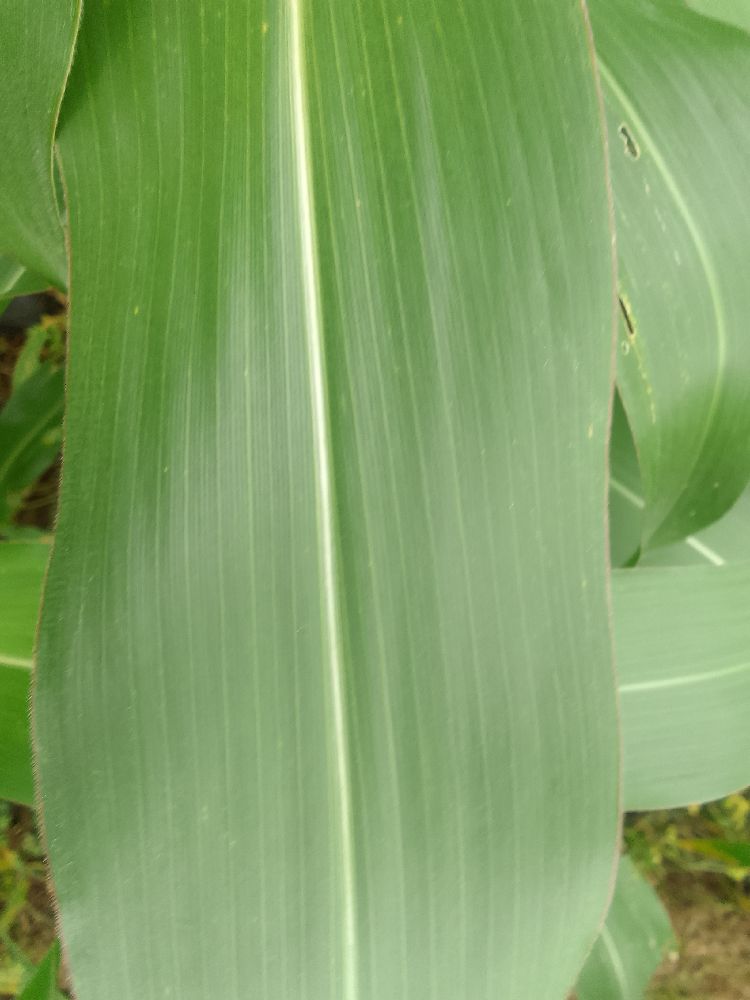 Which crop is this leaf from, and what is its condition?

maize, healthy
